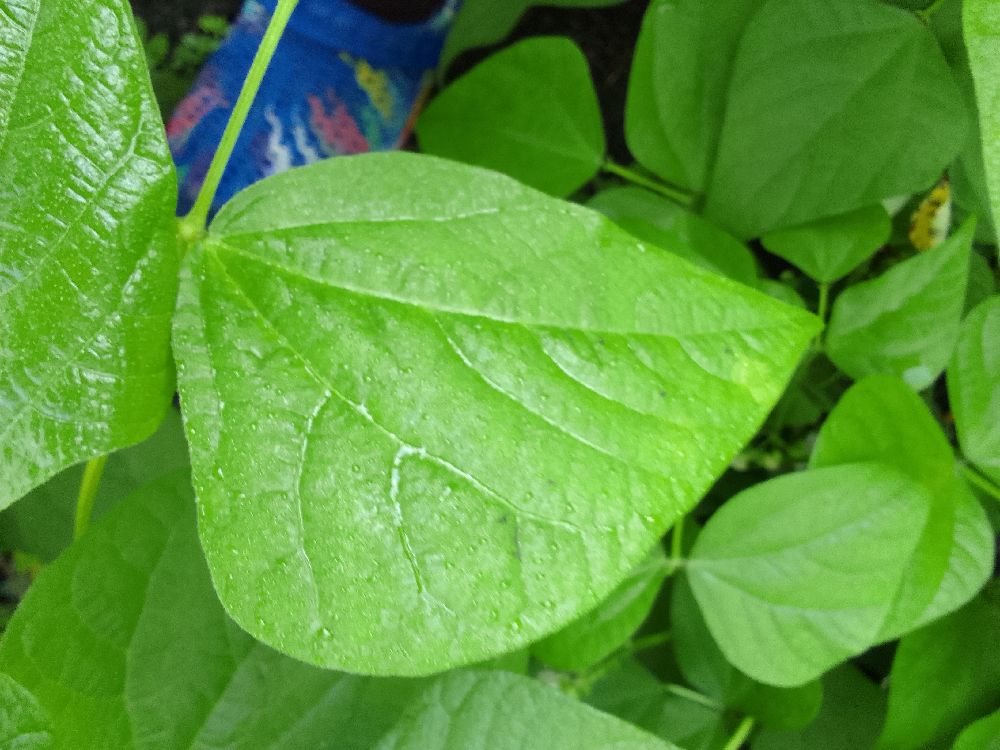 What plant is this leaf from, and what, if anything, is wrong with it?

common bean, healthy
